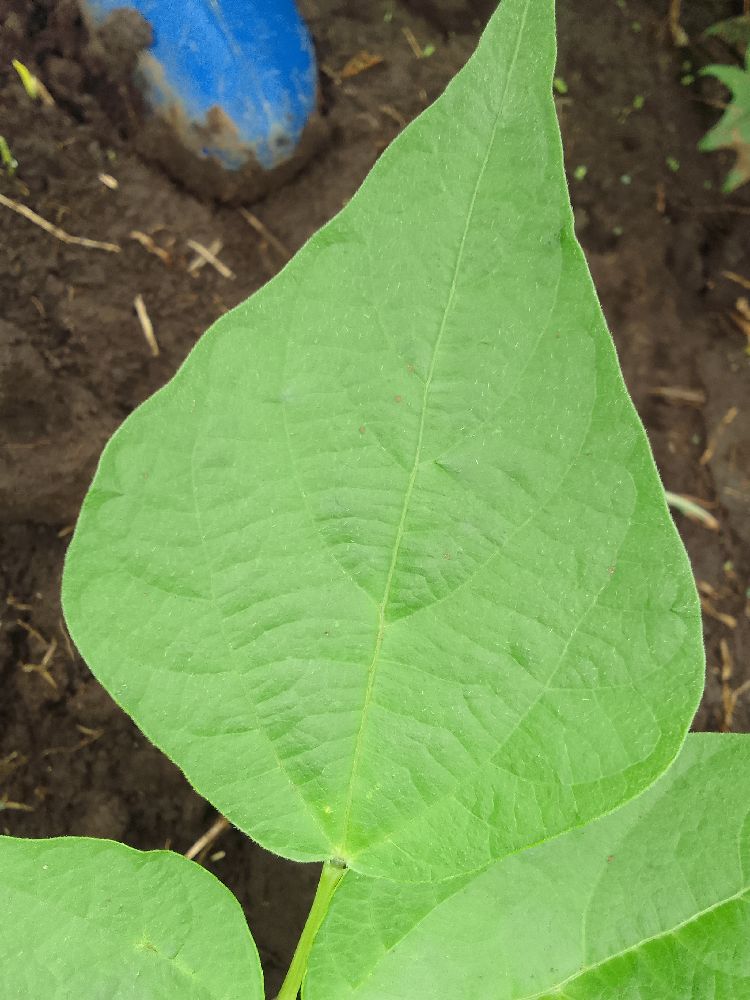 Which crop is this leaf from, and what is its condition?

common bean, healthy
